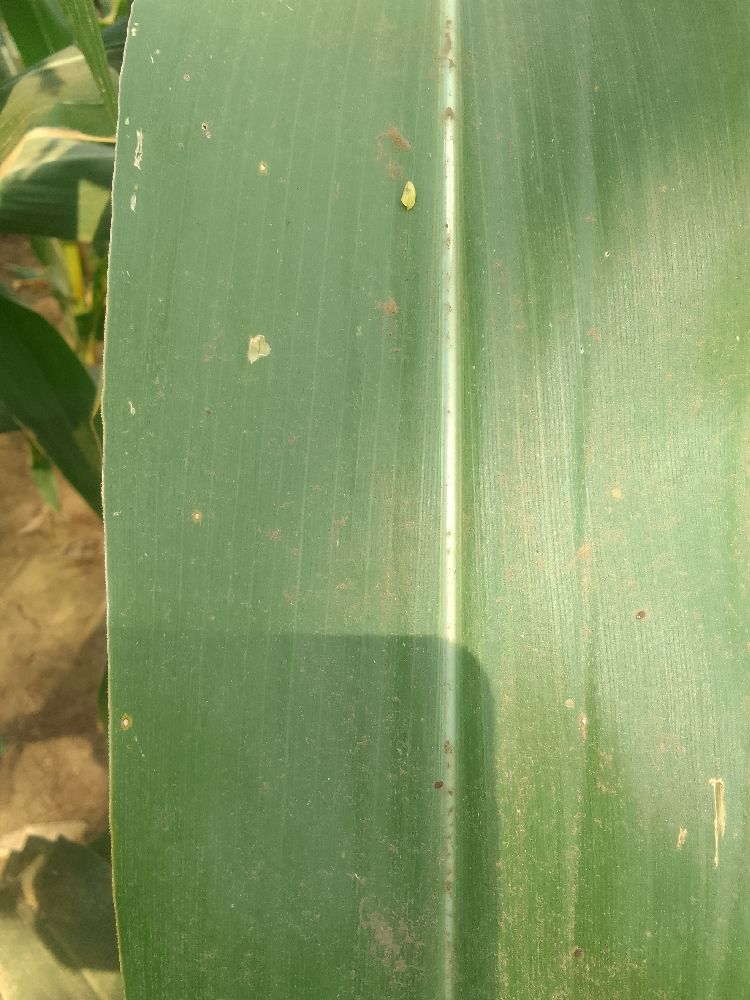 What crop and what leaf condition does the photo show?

maize, healthy
